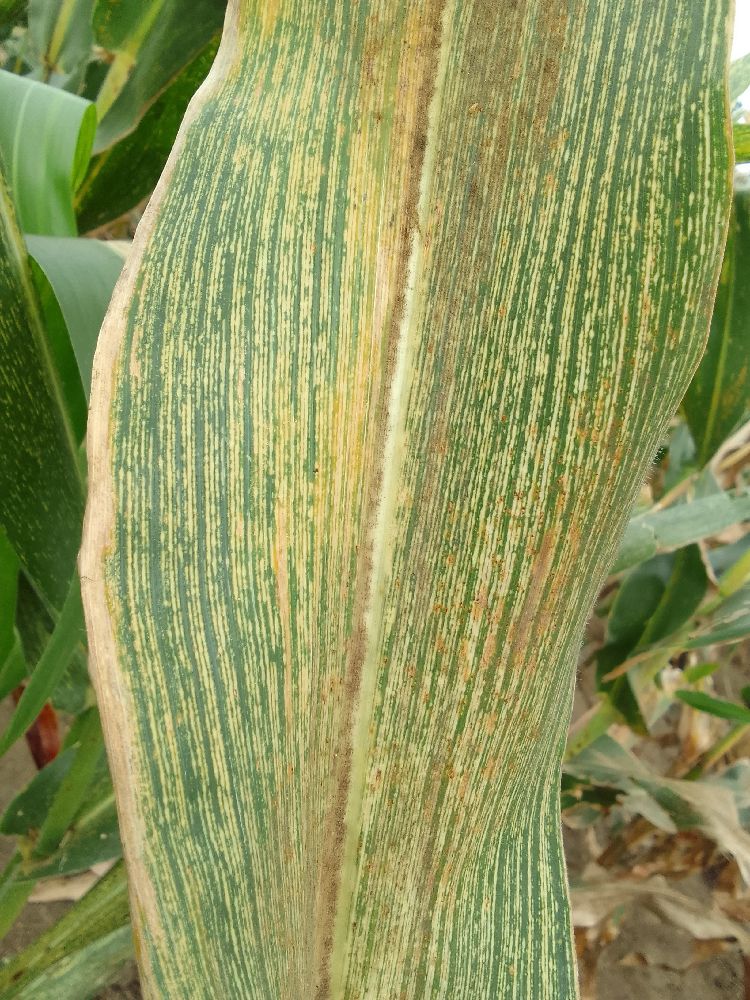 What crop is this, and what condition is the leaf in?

maize, maize streak virus
